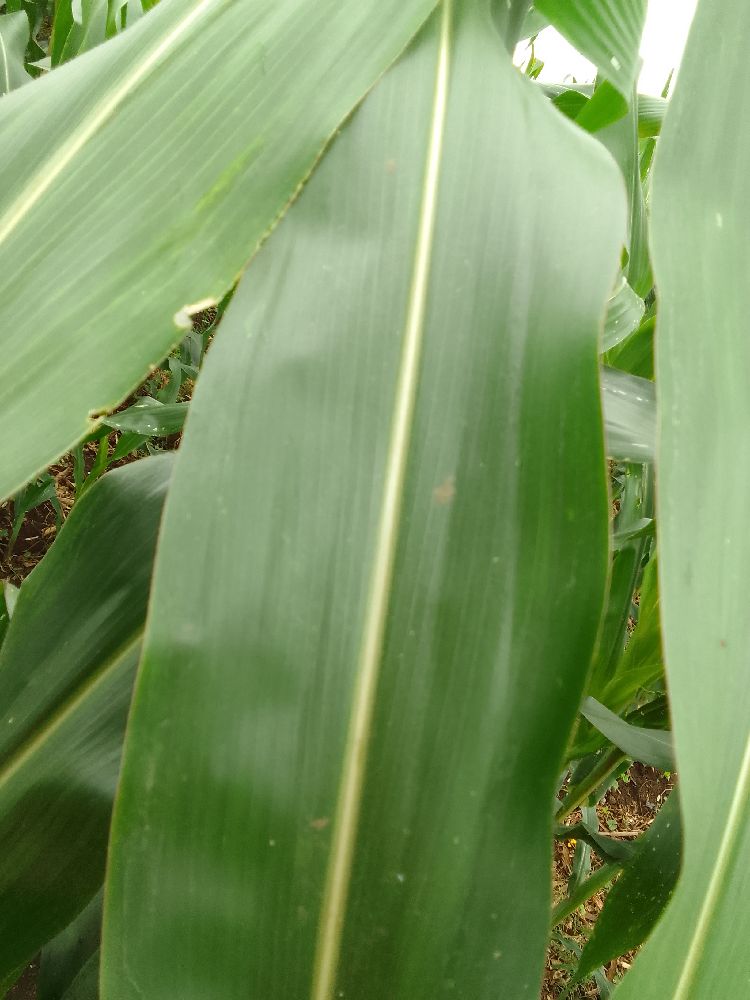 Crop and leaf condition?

maize, healthy
